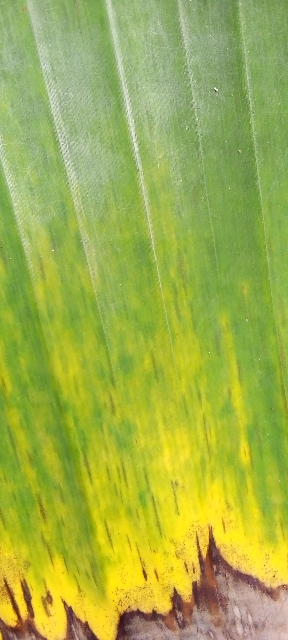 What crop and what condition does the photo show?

banana, fusarium wilt race 1
